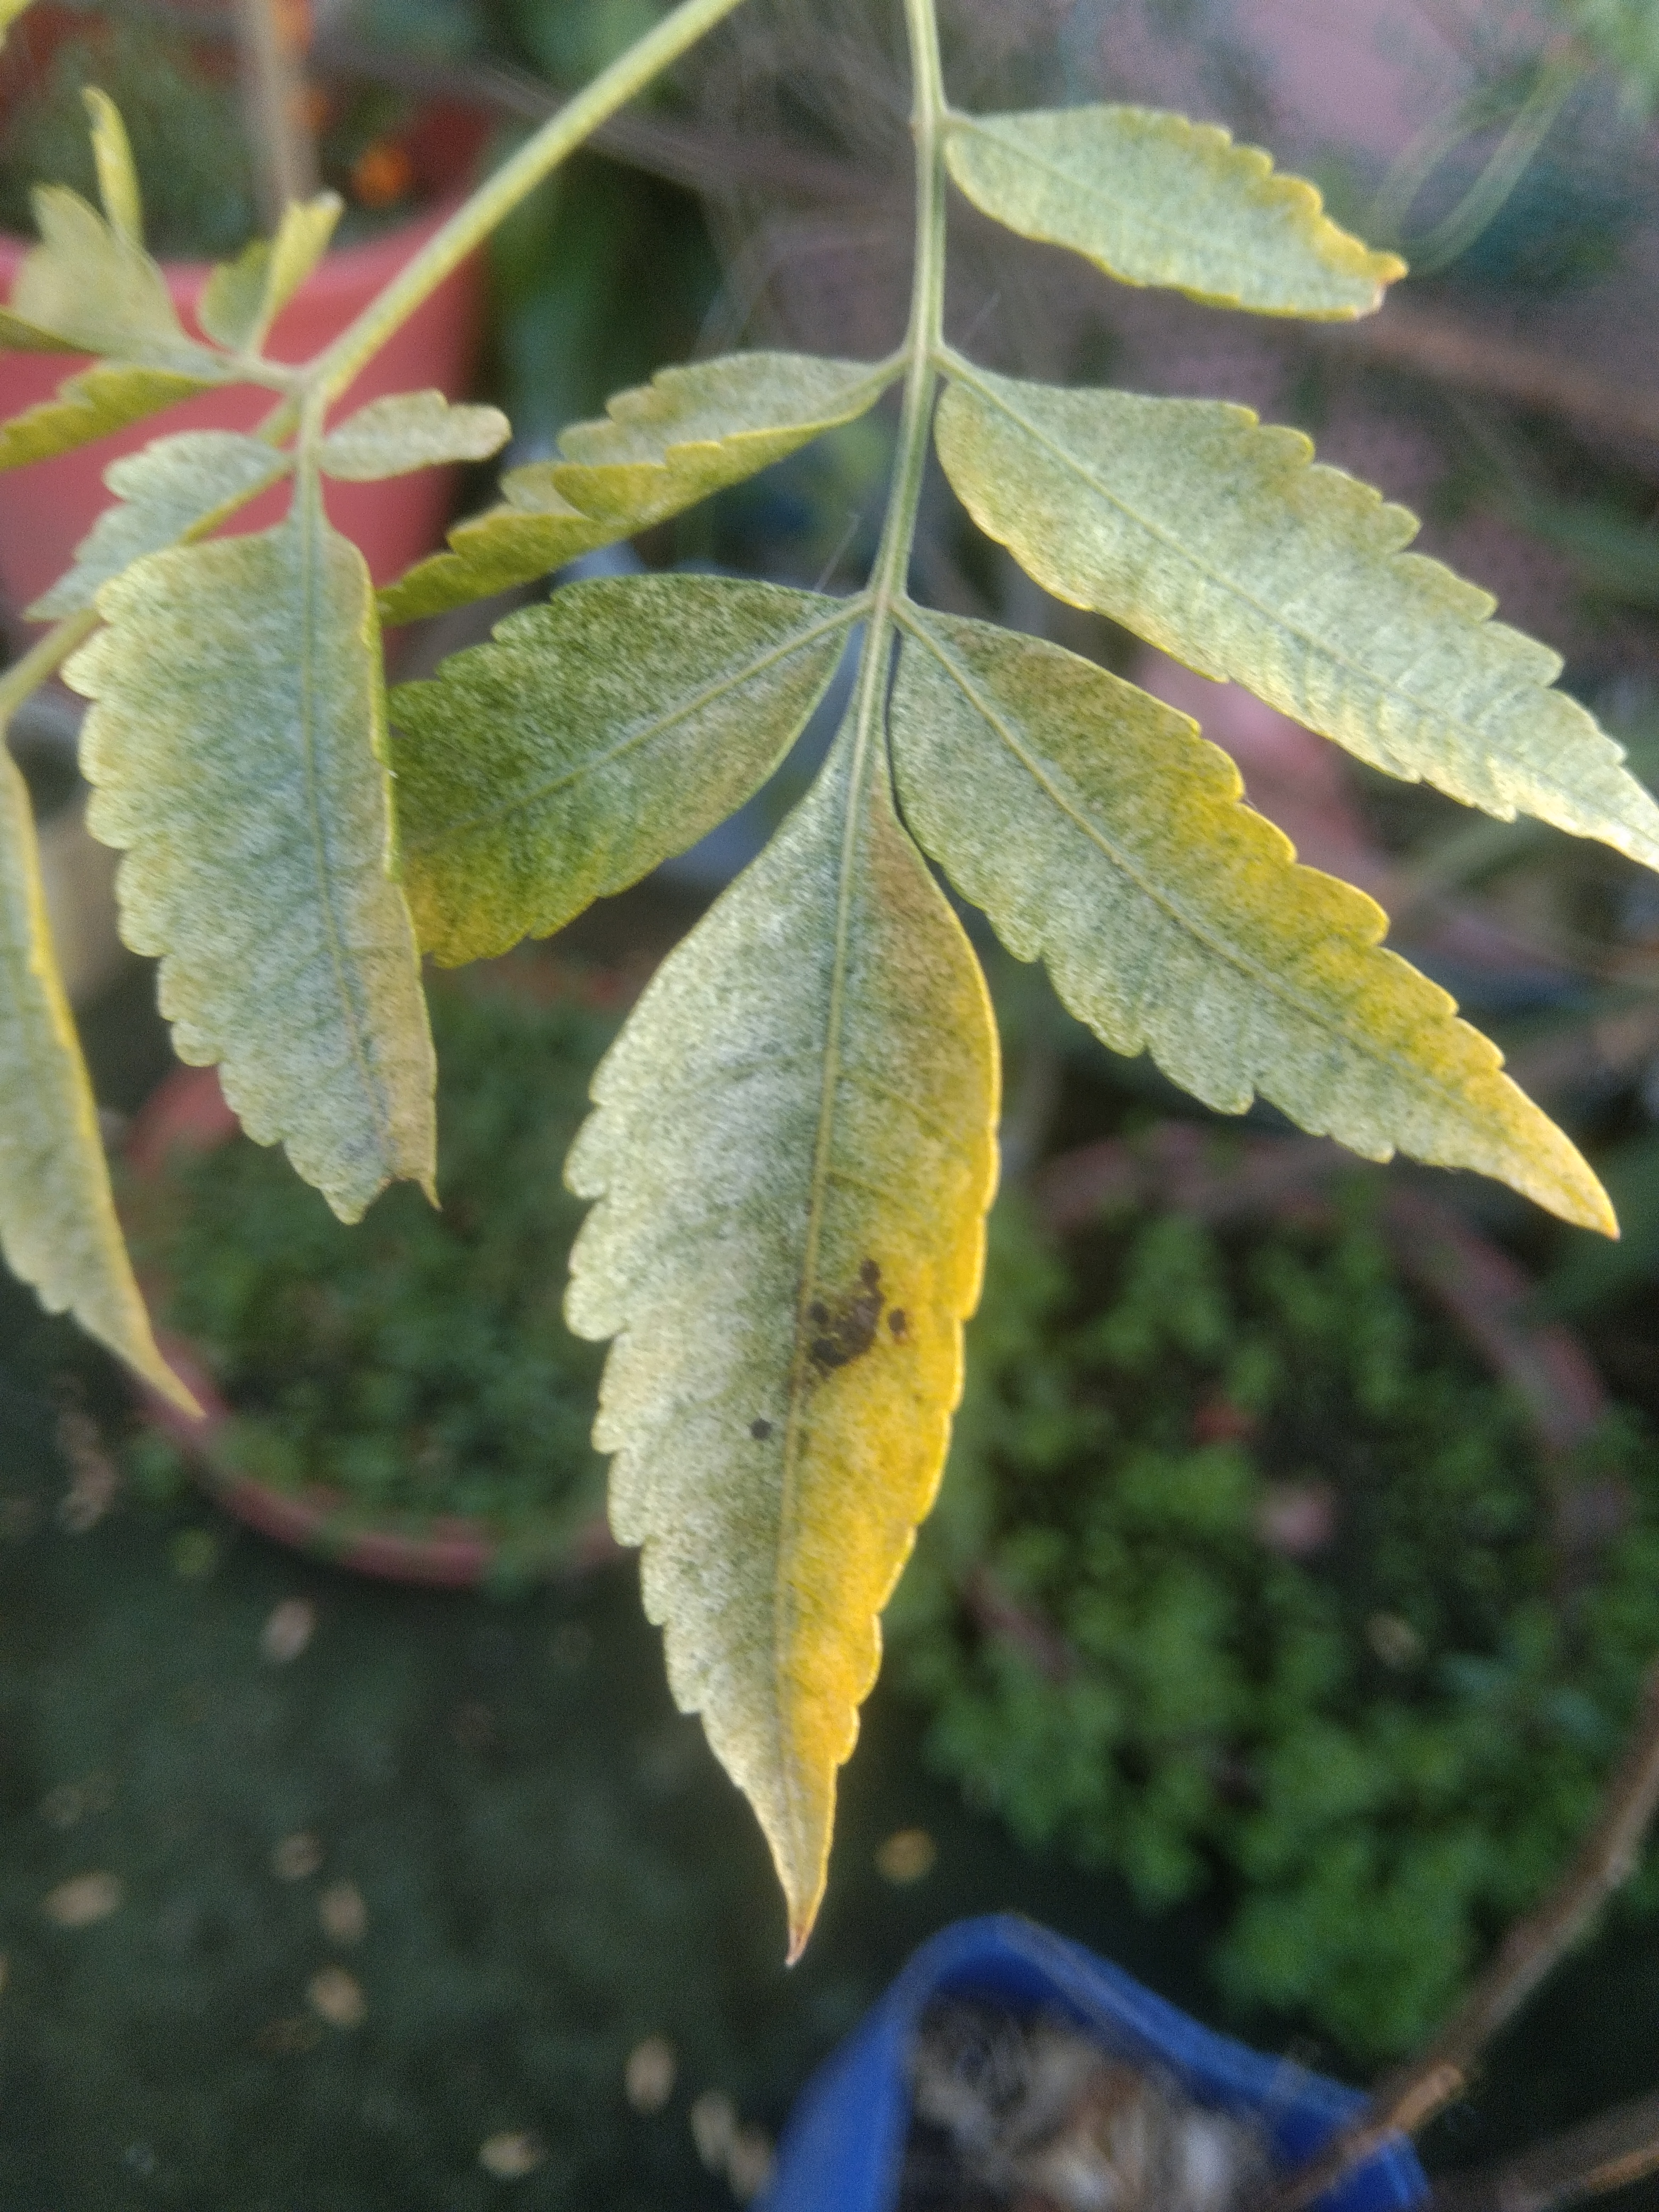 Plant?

neem
